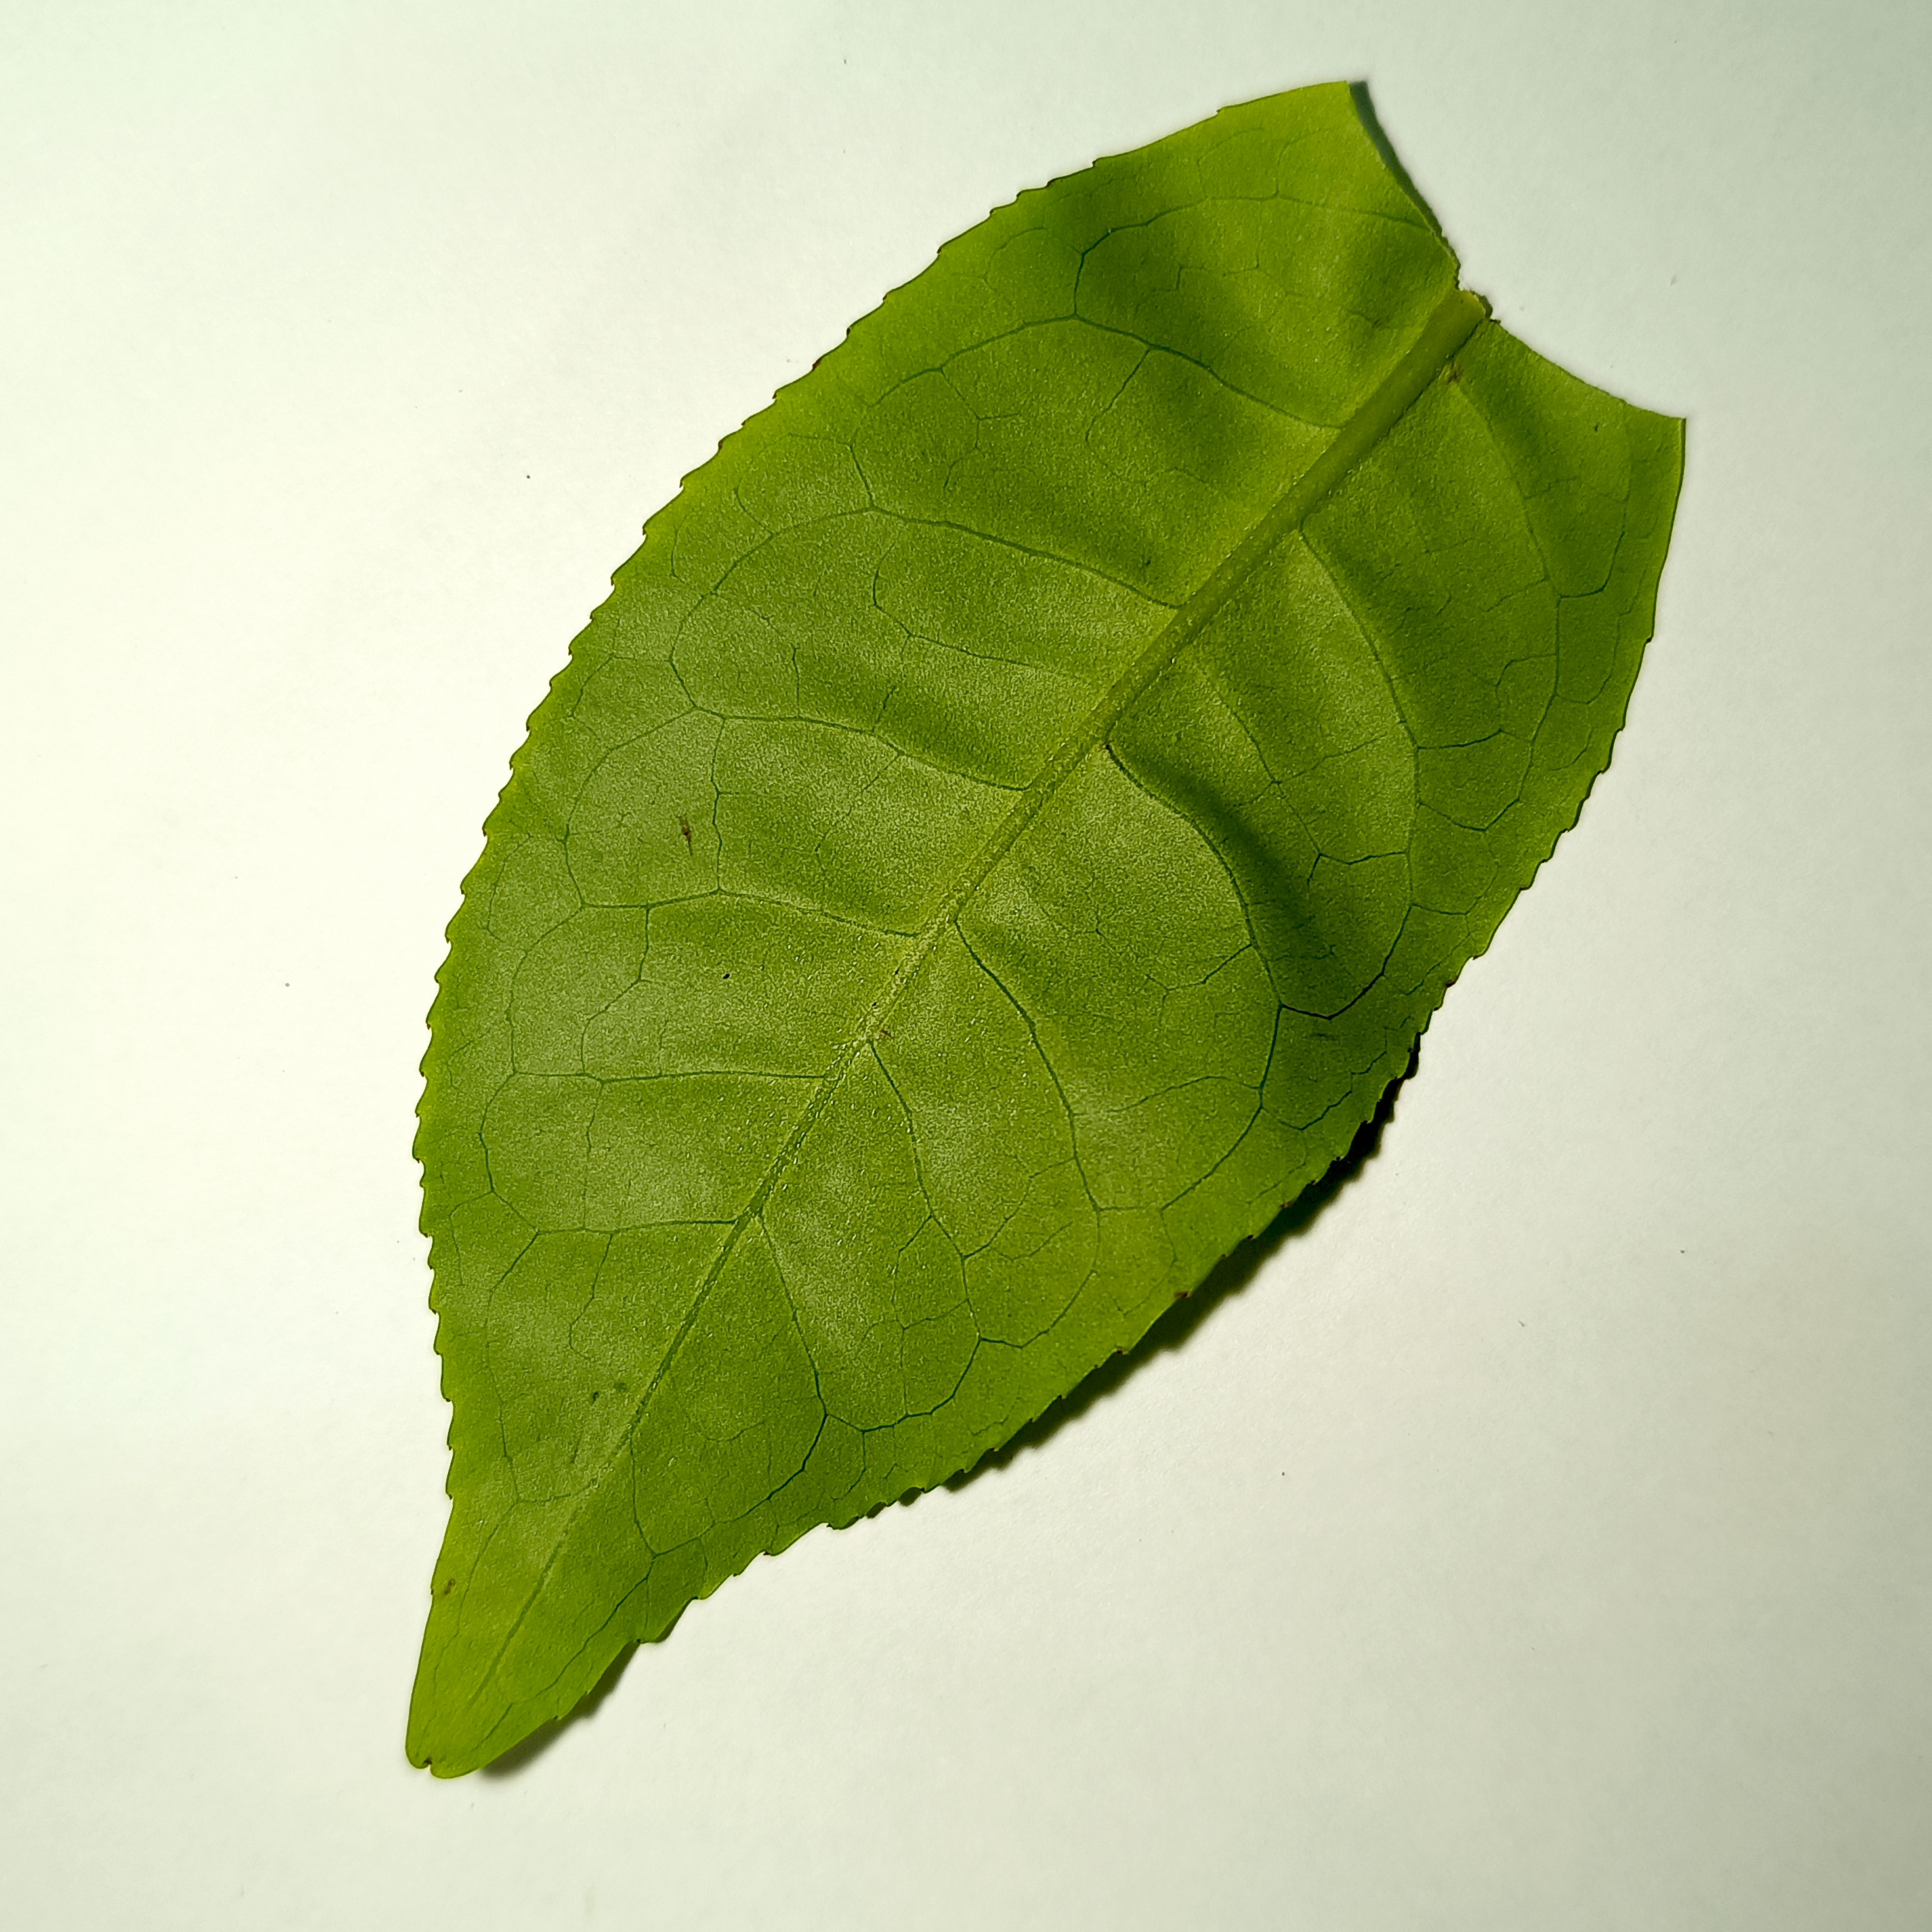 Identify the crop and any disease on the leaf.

tea, healthy
